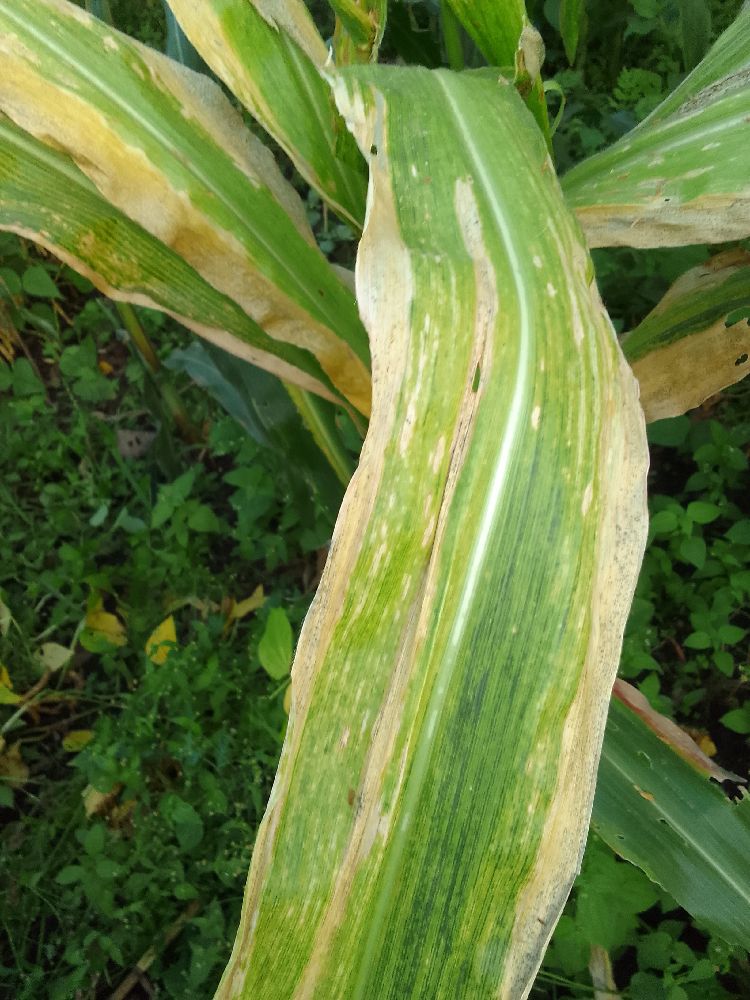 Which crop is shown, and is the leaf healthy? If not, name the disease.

maize, maize lethal necrosis
